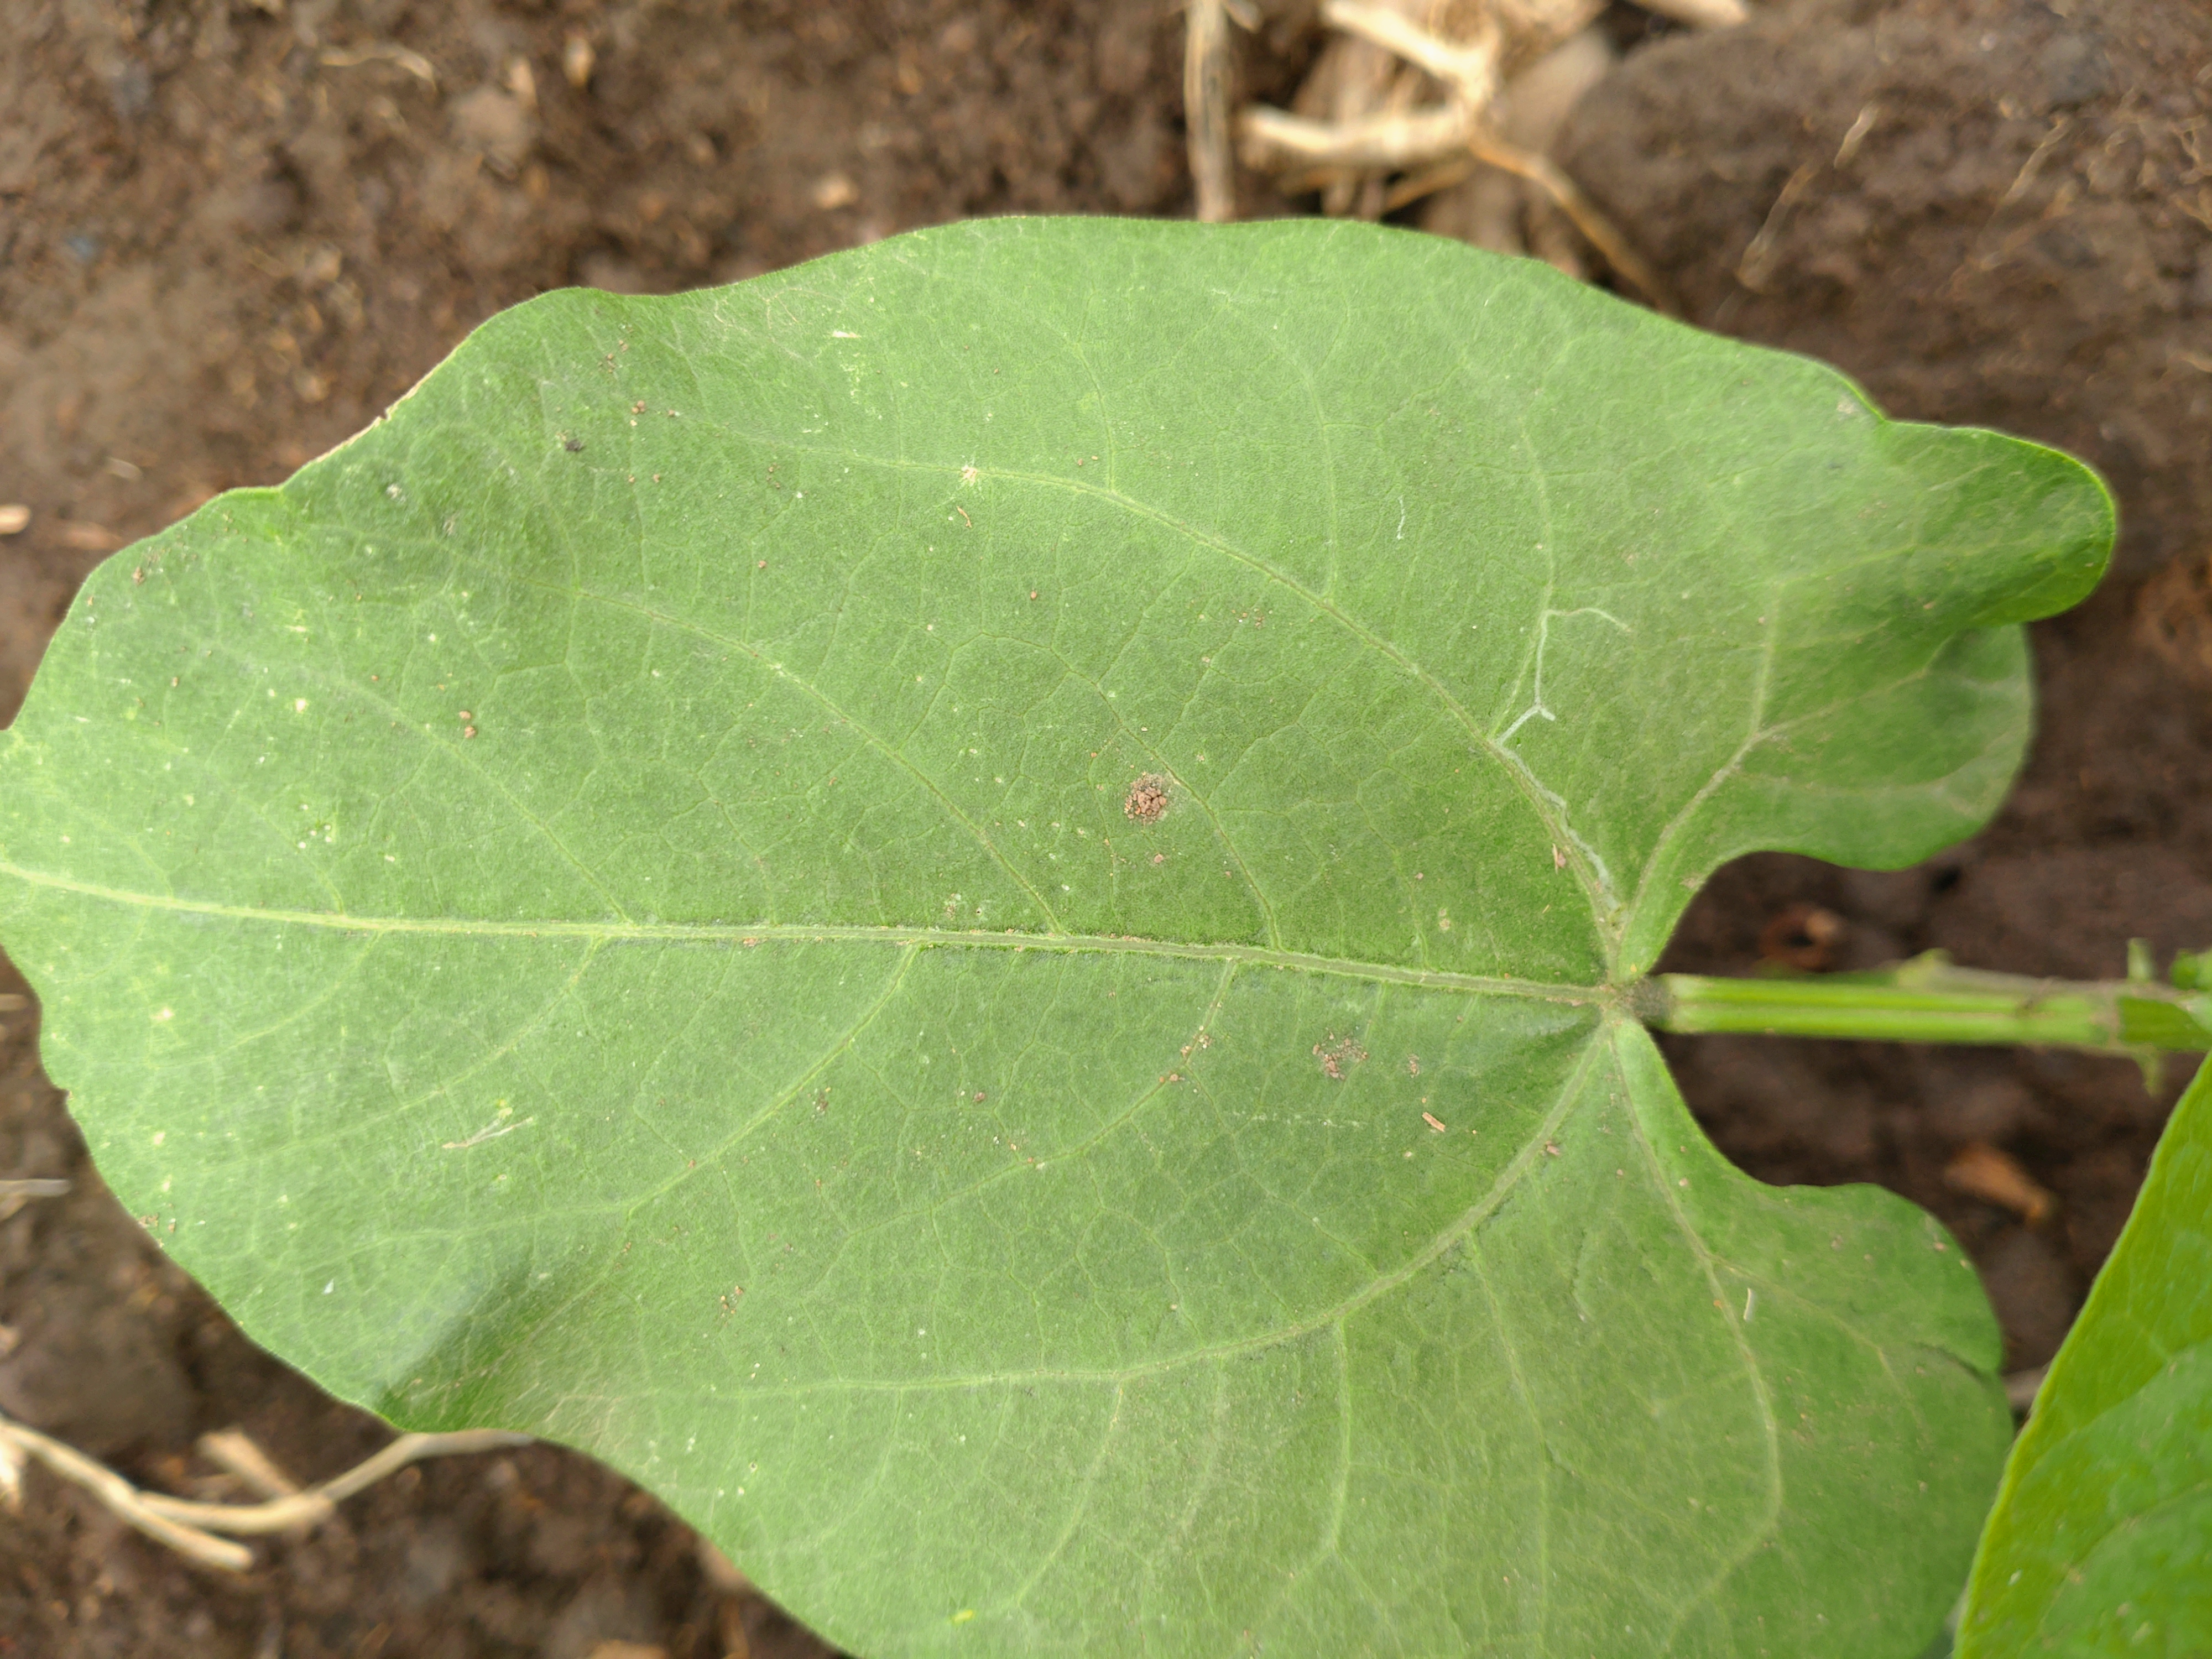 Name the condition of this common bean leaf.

healthy
